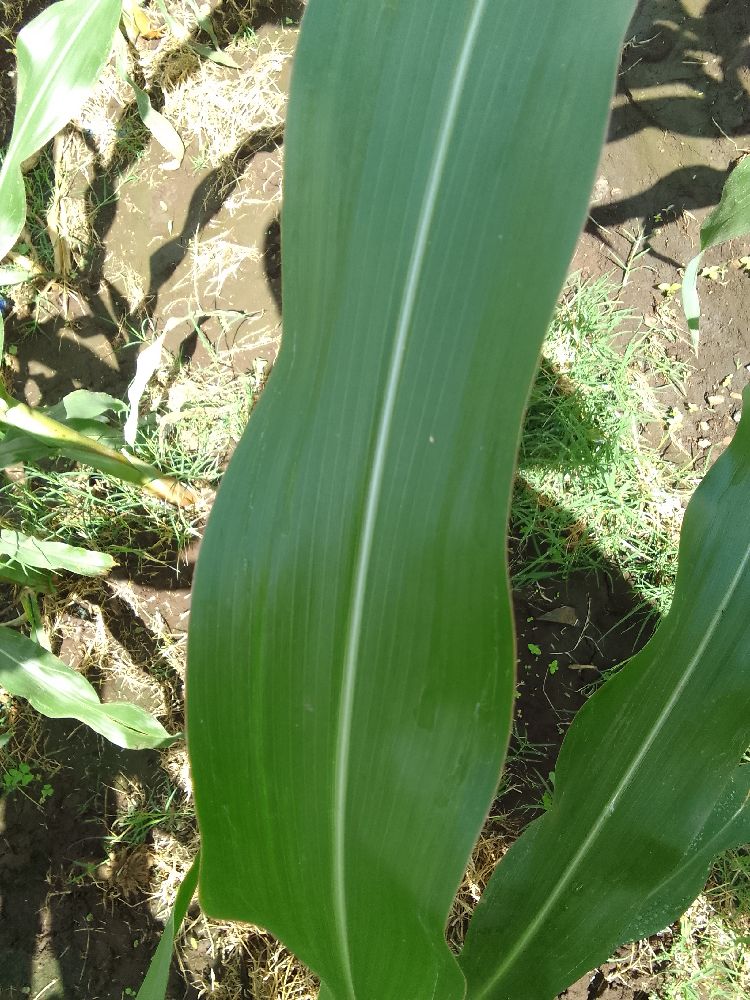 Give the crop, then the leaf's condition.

maize, healthy
